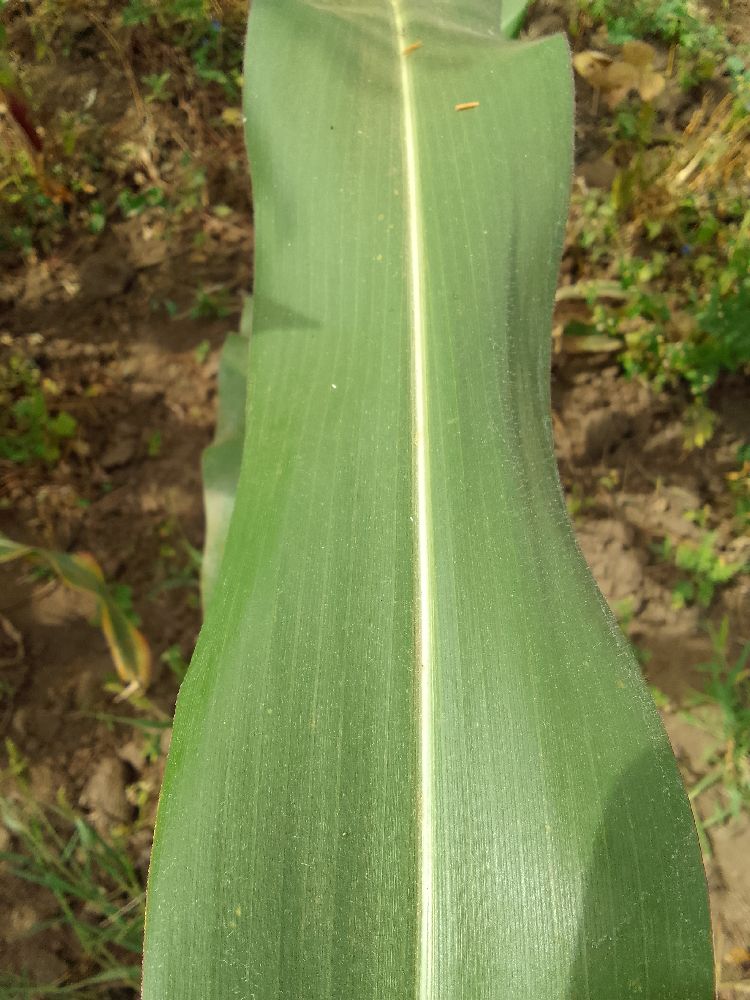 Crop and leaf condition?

maize, healthy
